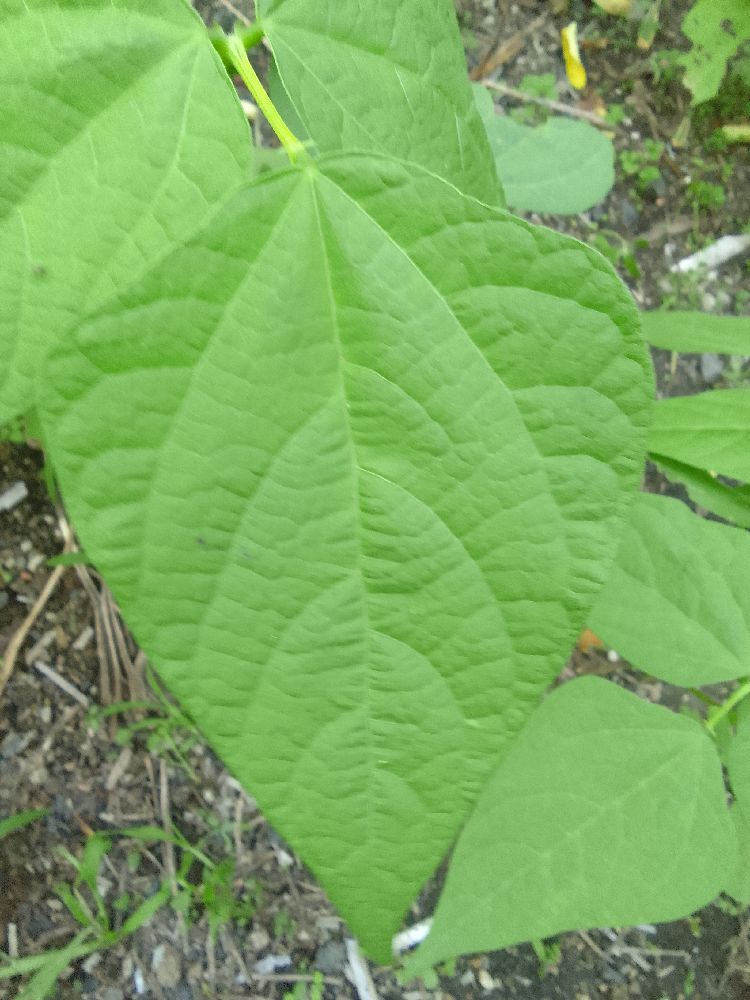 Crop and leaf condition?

common bean, healthy
